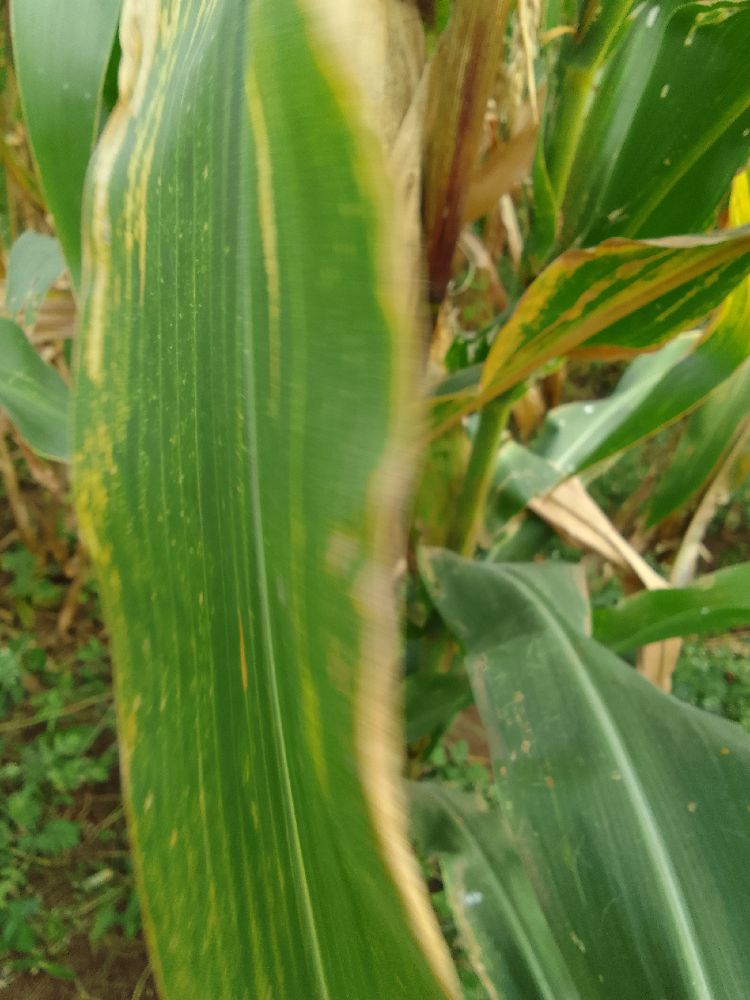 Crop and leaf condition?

maize, maize lethal necrosis
